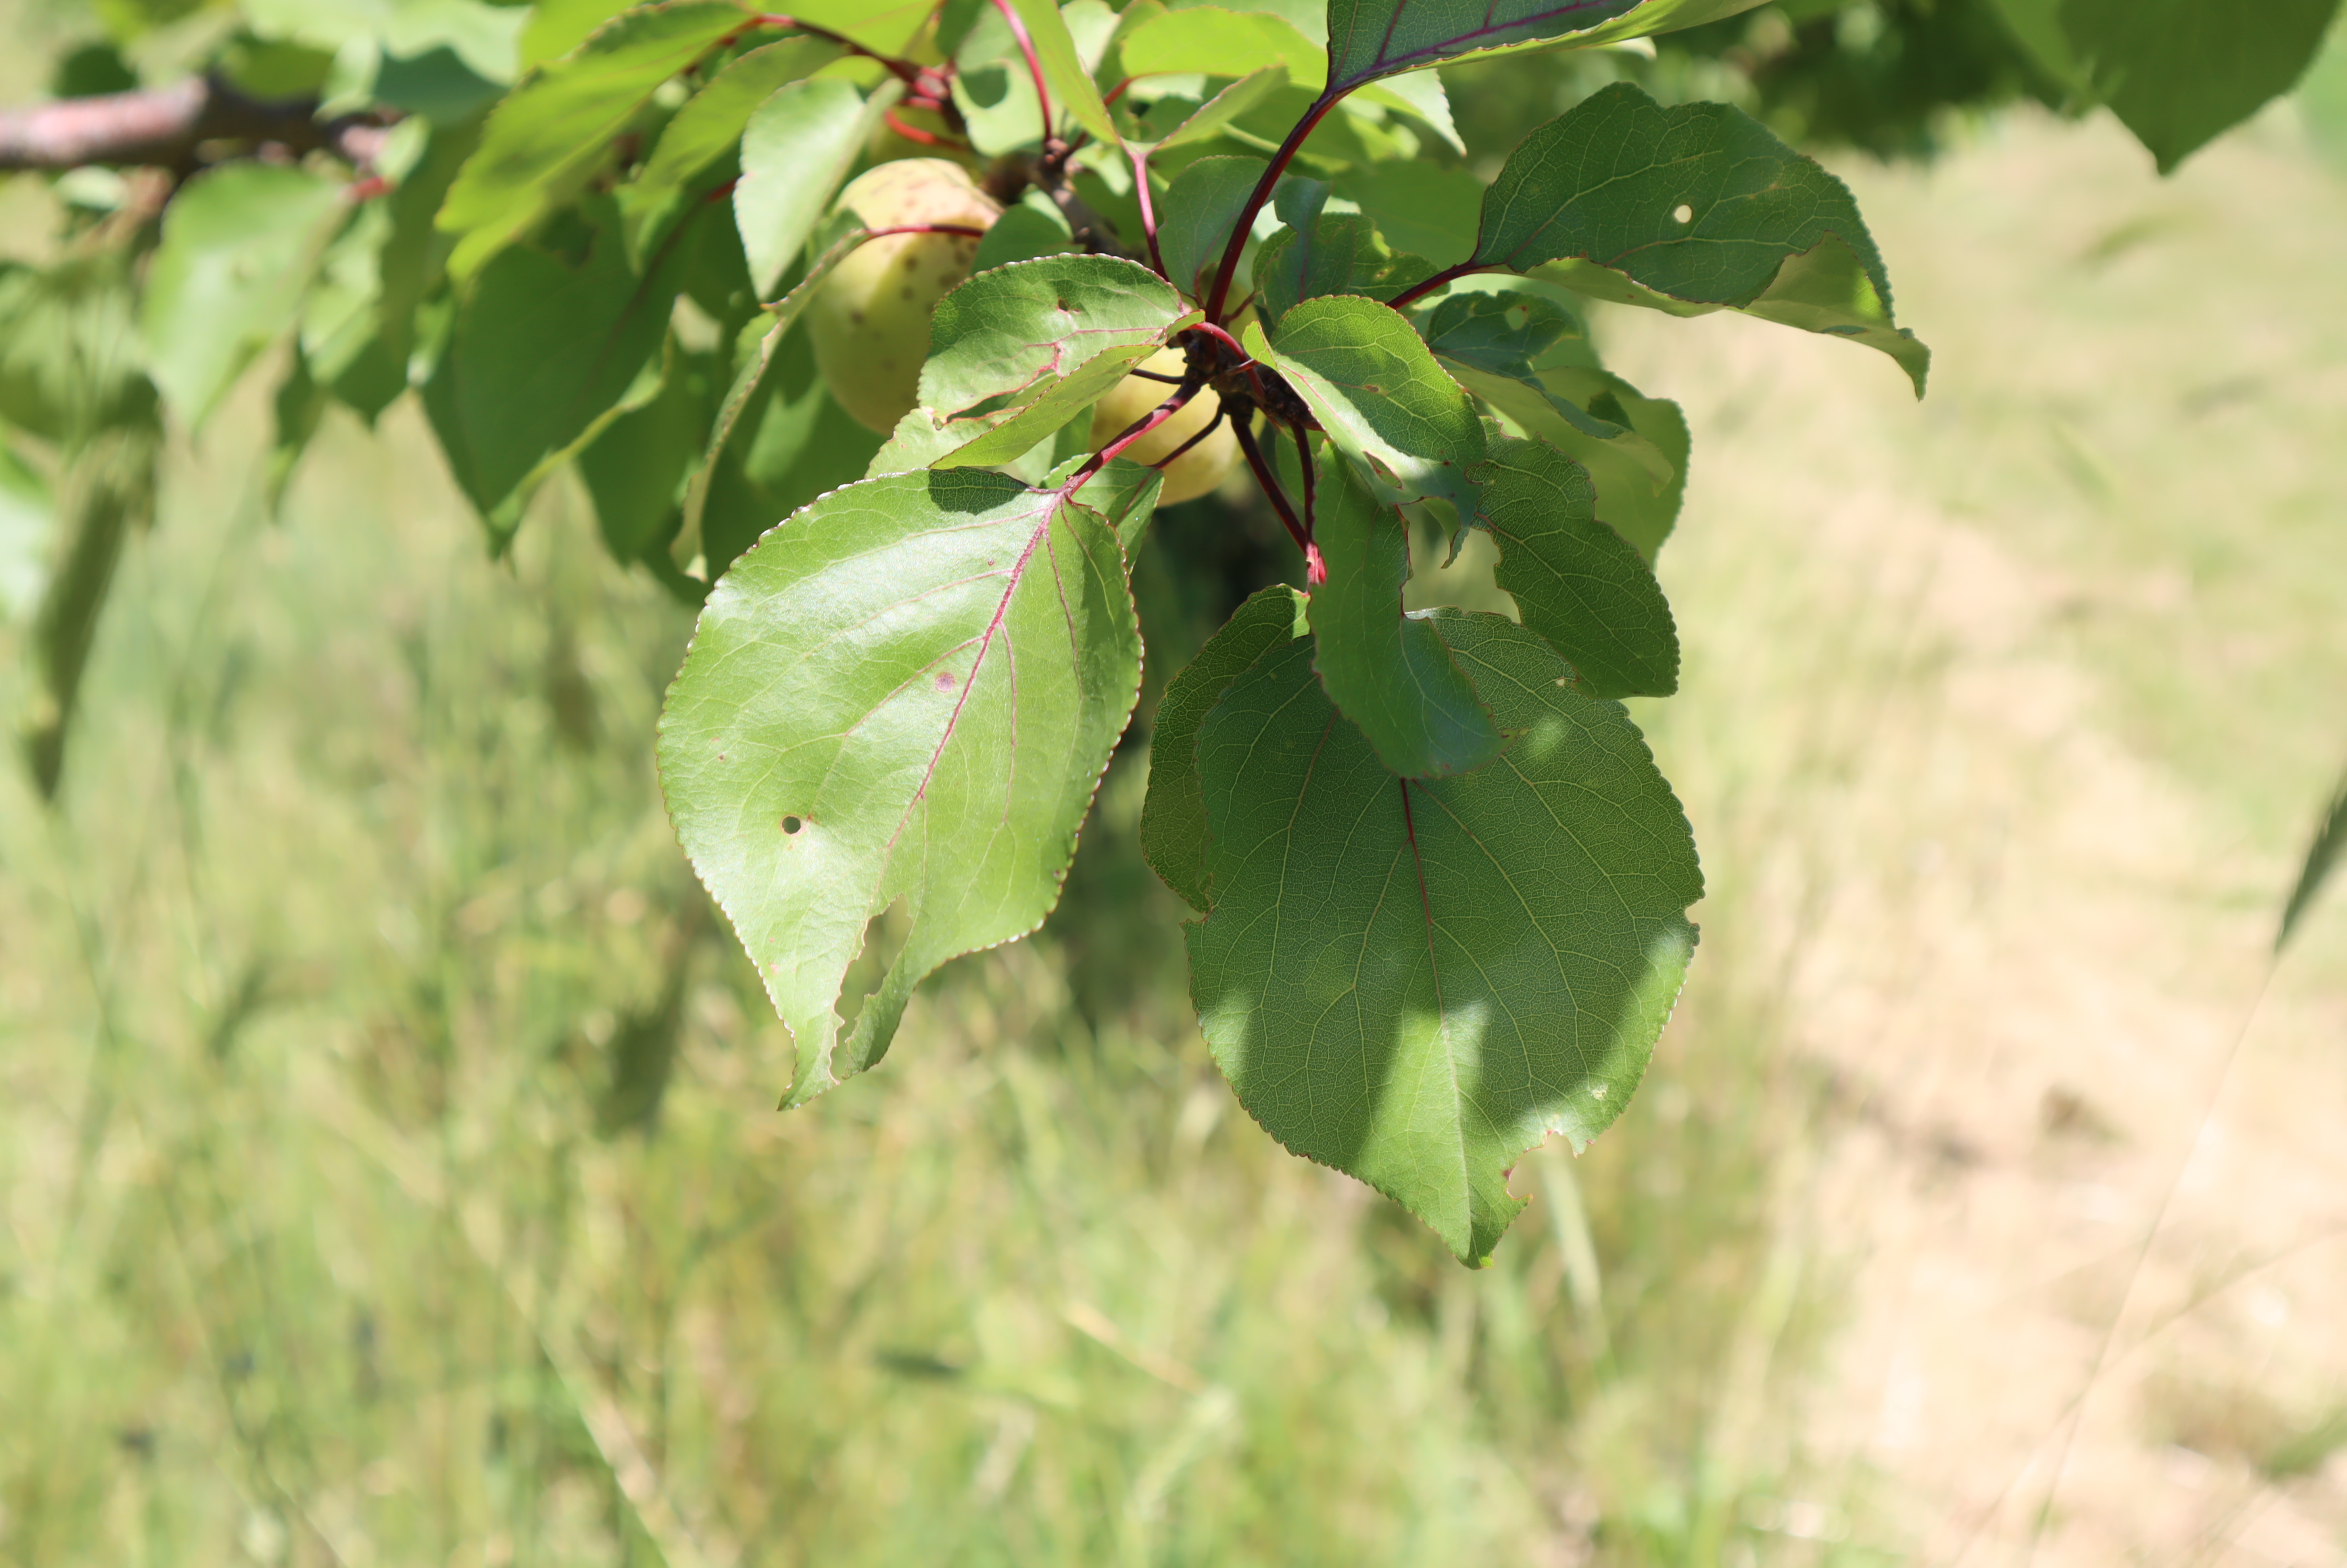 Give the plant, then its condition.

apricot, phytophagous, shot hole disease
